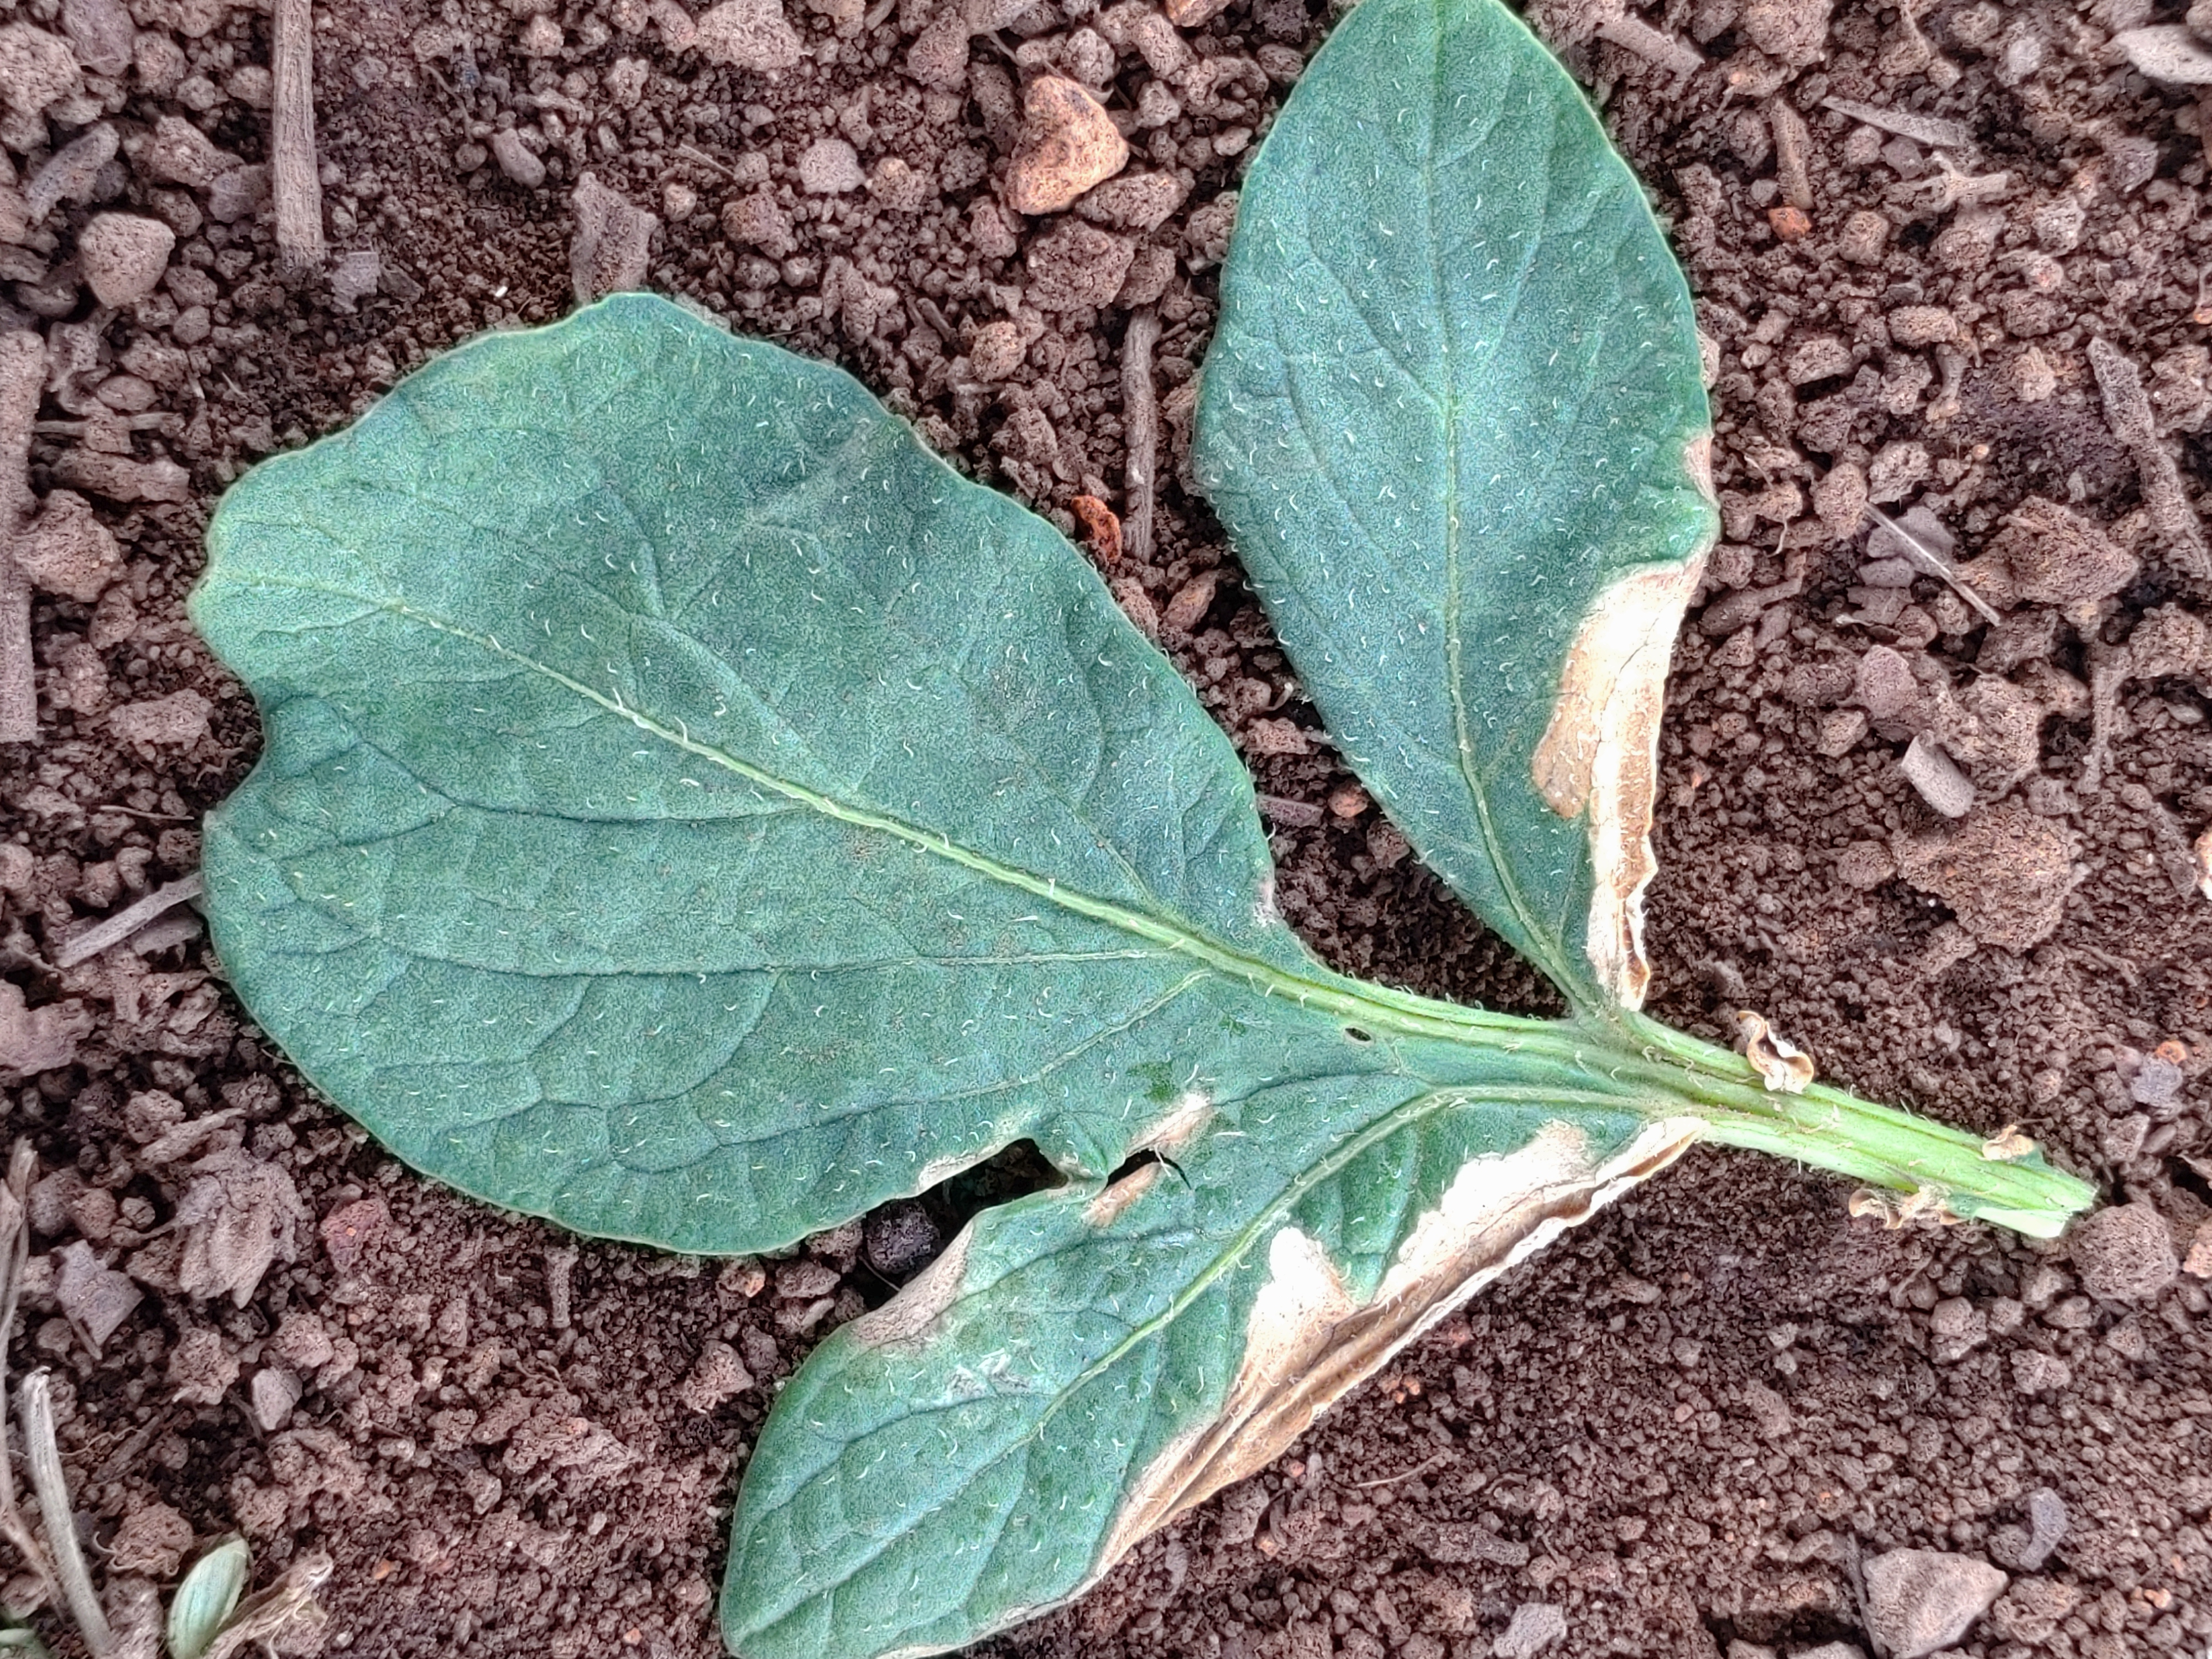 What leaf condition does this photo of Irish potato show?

early blight
